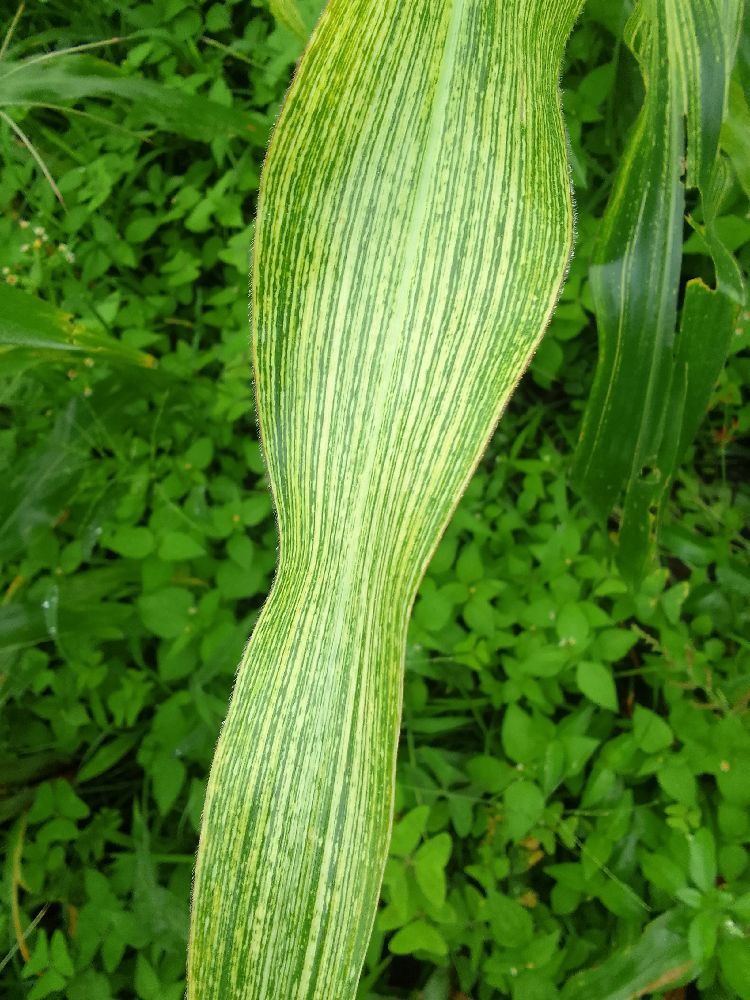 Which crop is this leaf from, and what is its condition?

maize, maize streak virus
